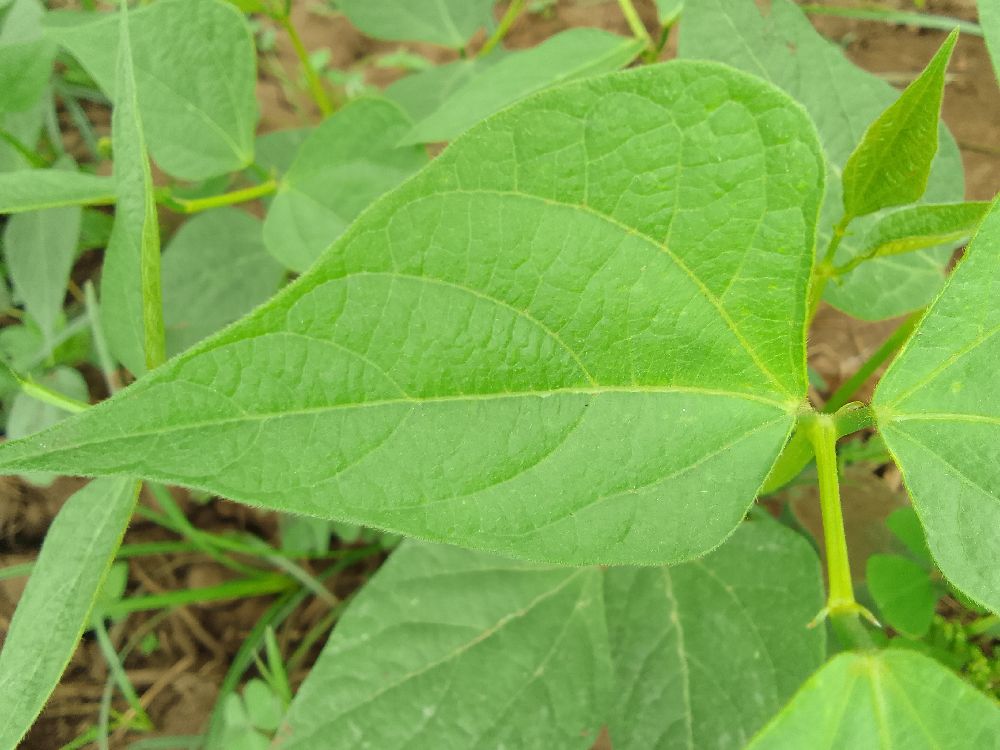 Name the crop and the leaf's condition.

common bean, healthy
